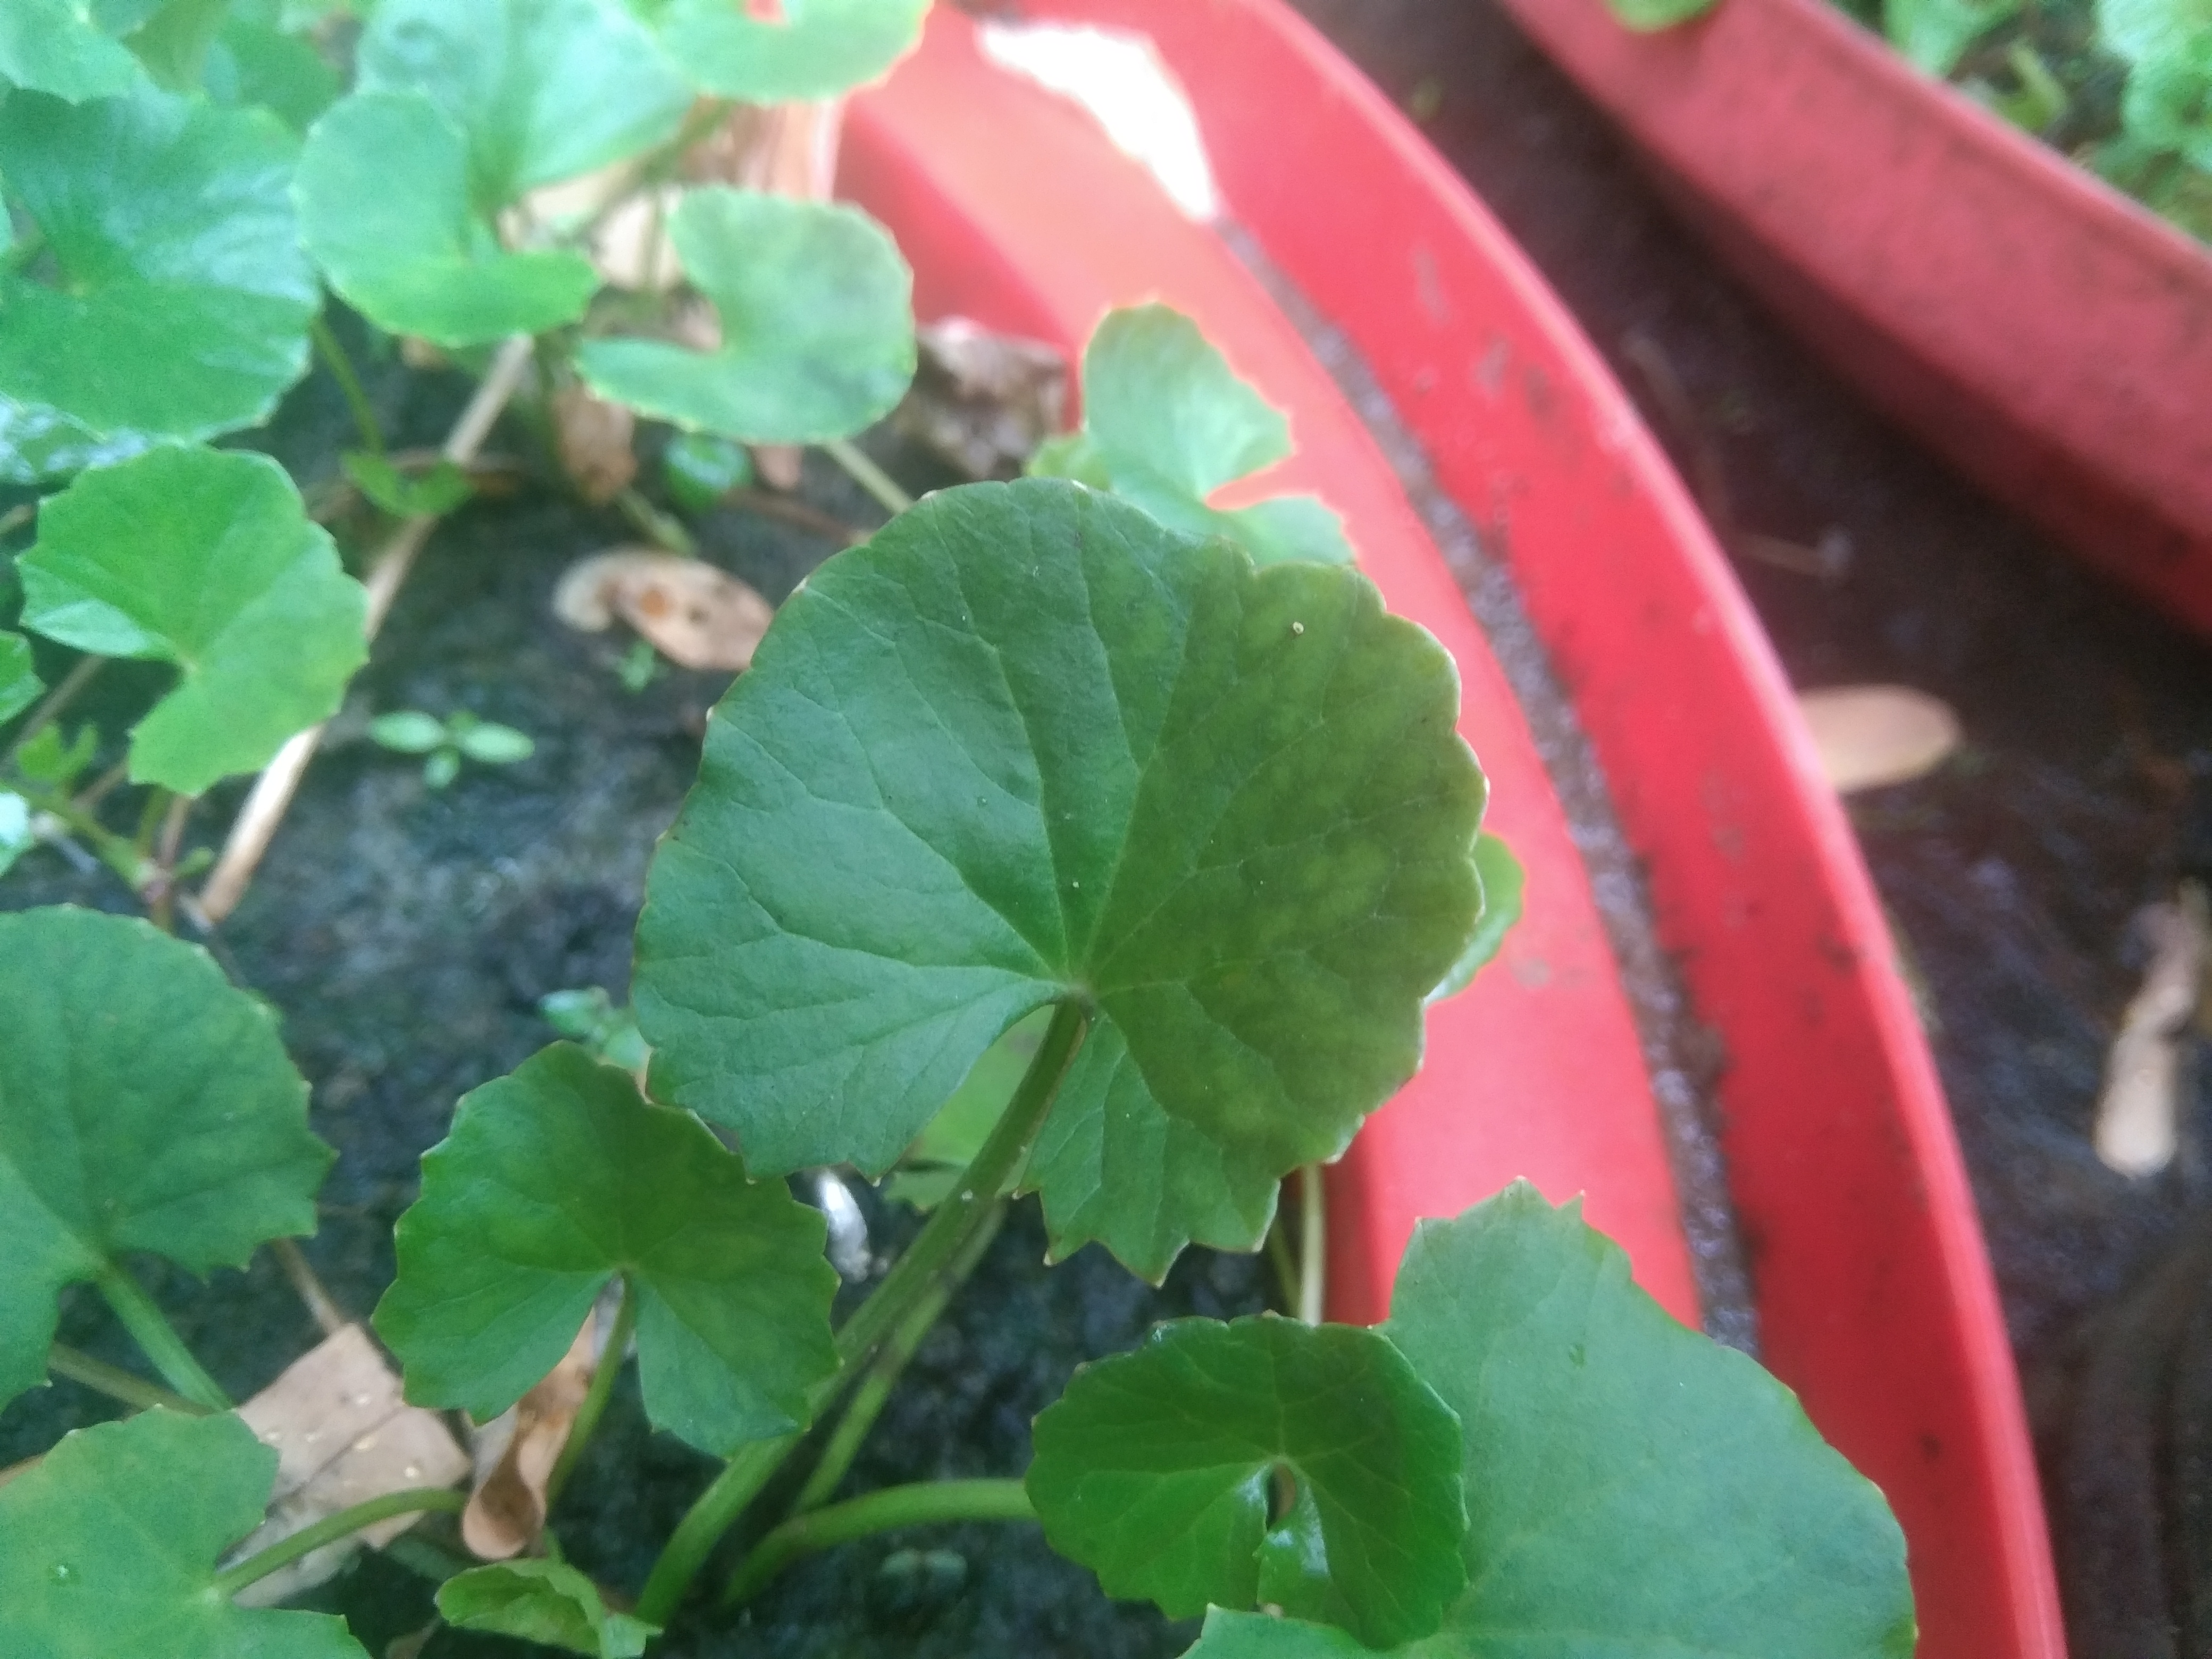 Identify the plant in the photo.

thankuni
